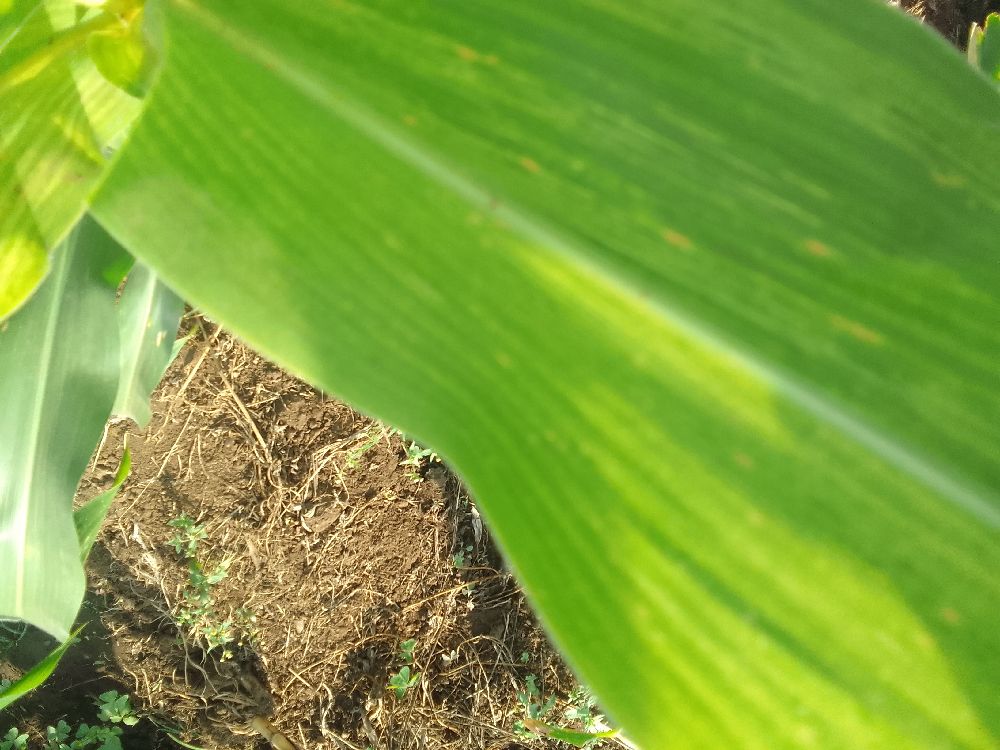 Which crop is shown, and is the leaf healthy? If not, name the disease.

maize, maize lethal necrosis
